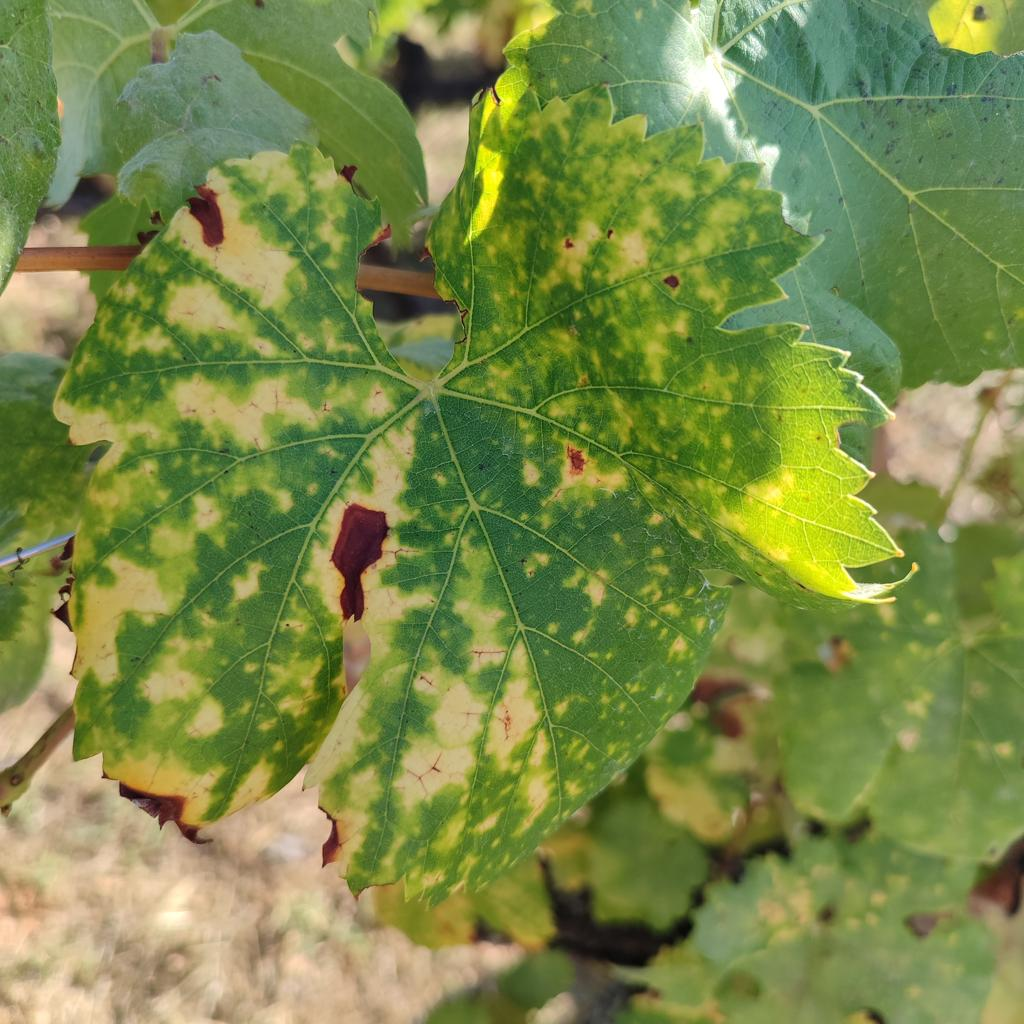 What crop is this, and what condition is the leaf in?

grapevine, esca complex
